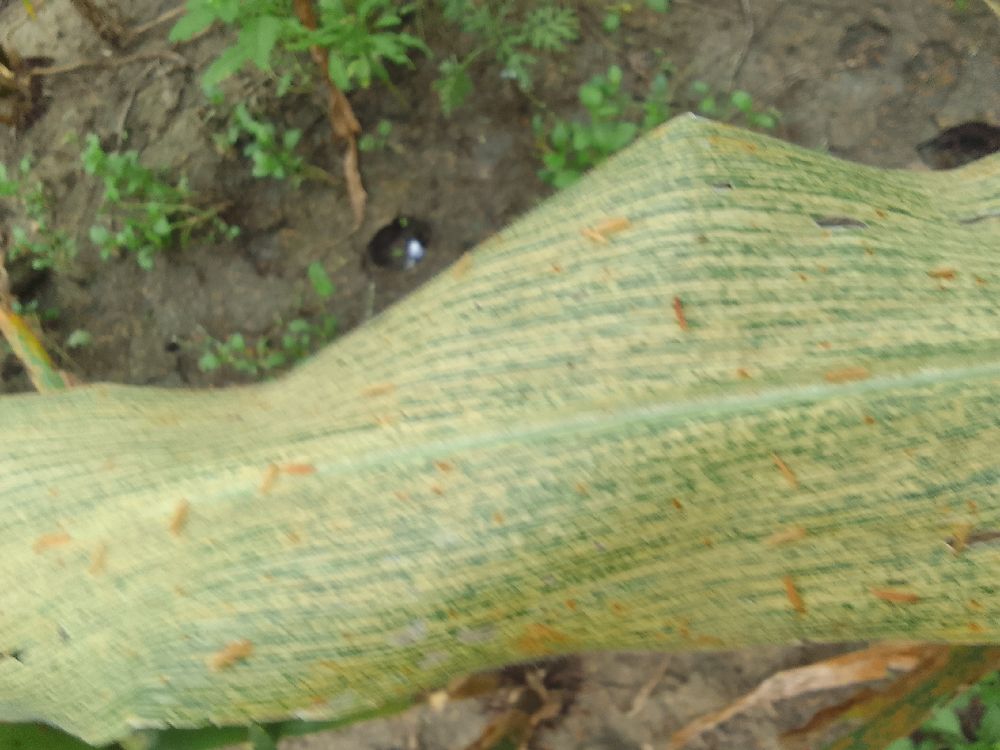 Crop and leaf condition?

maize, maize streak virus
